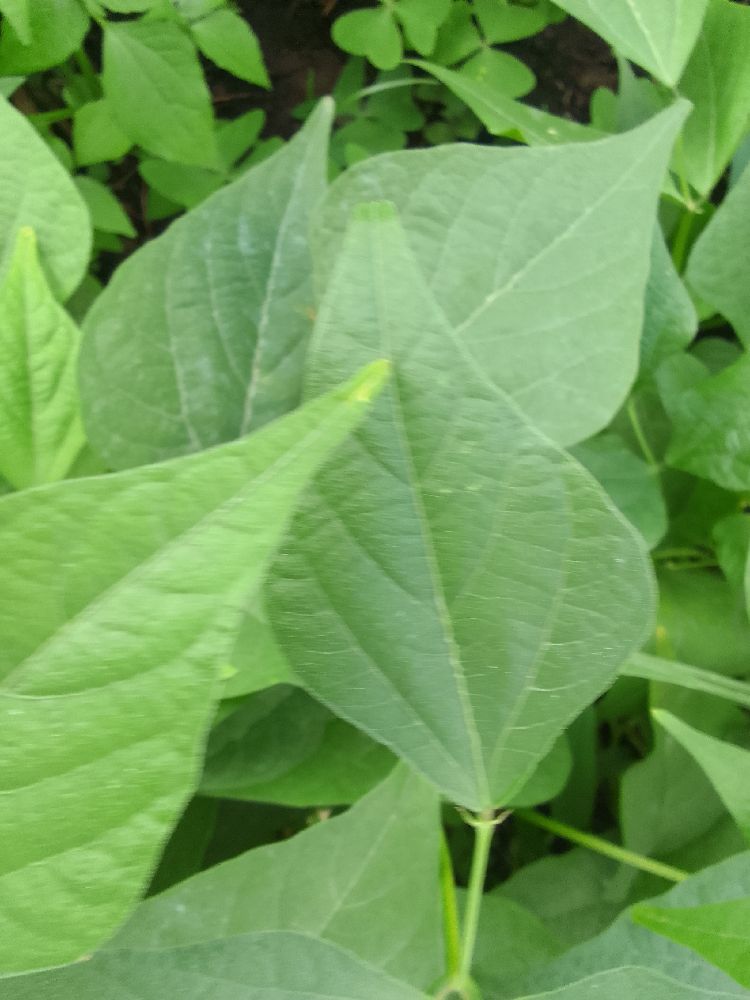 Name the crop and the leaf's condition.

common bean, healthy
